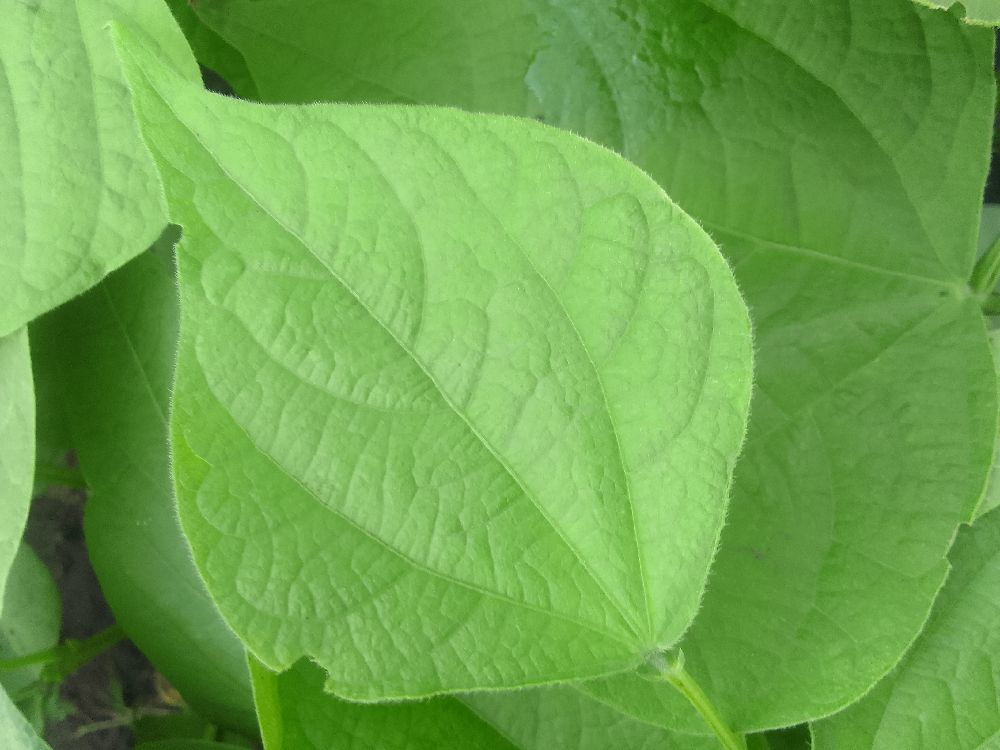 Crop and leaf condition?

common bean, healthy
